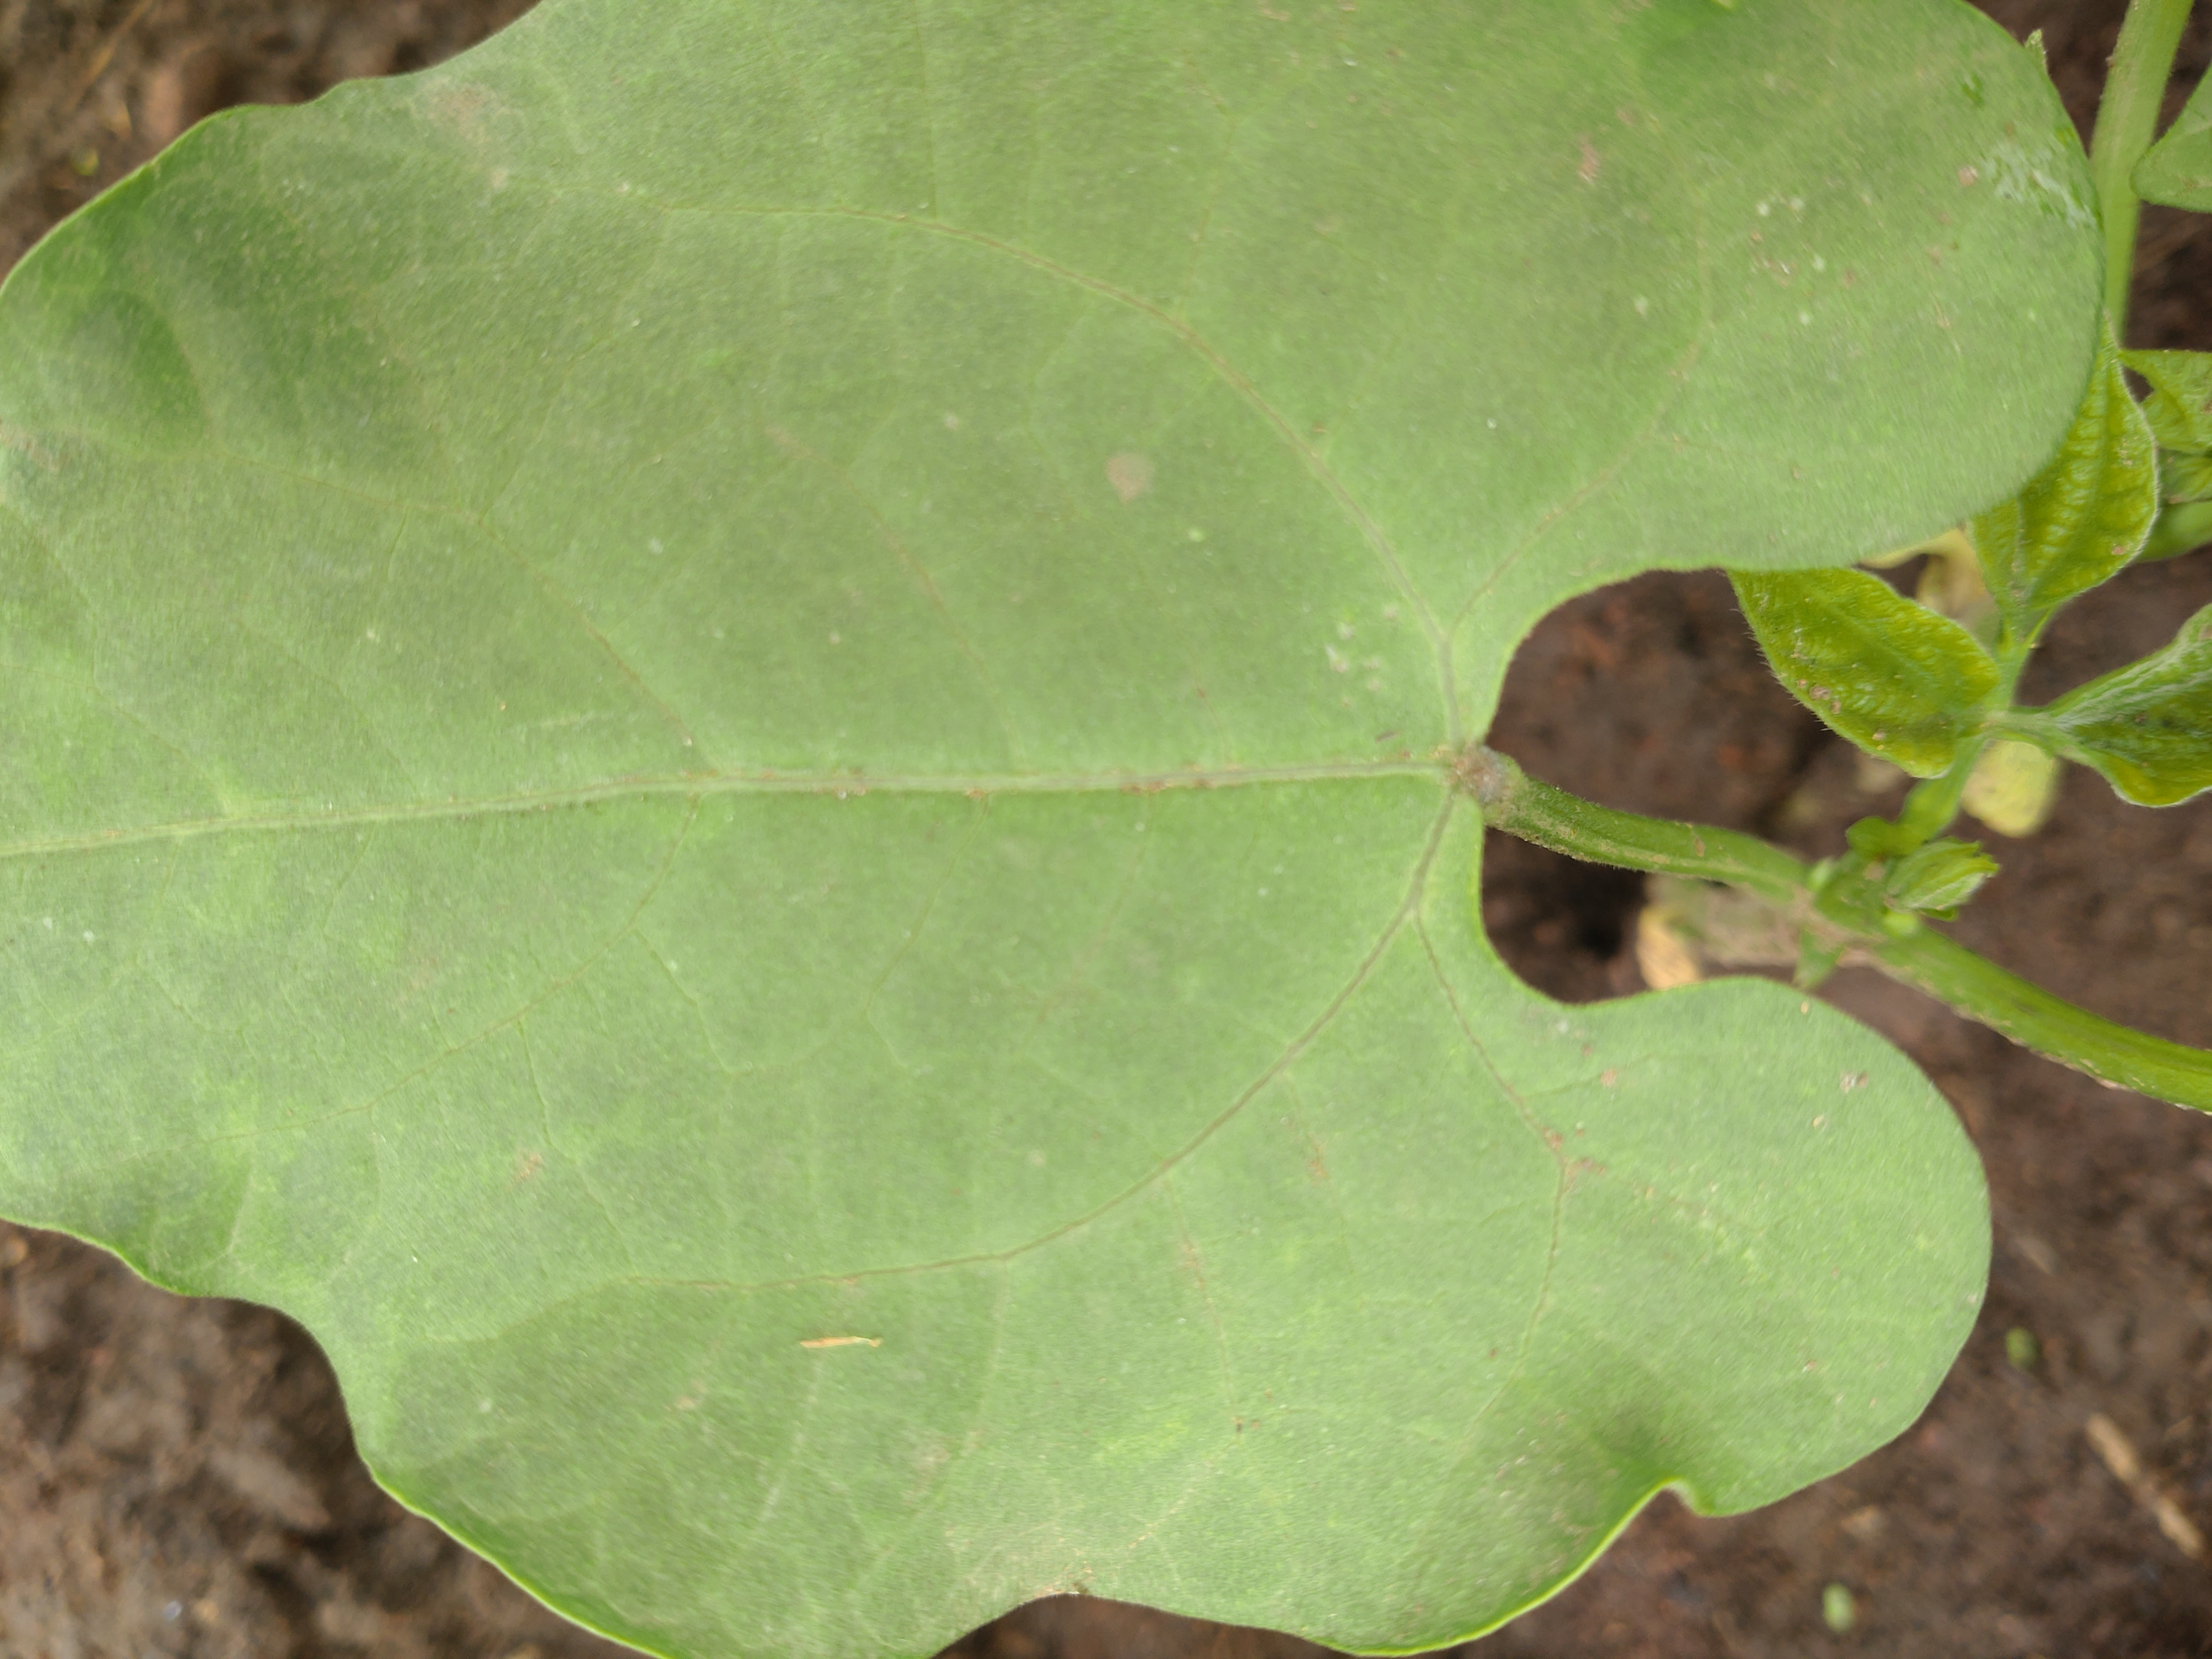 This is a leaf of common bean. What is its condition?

healthy
